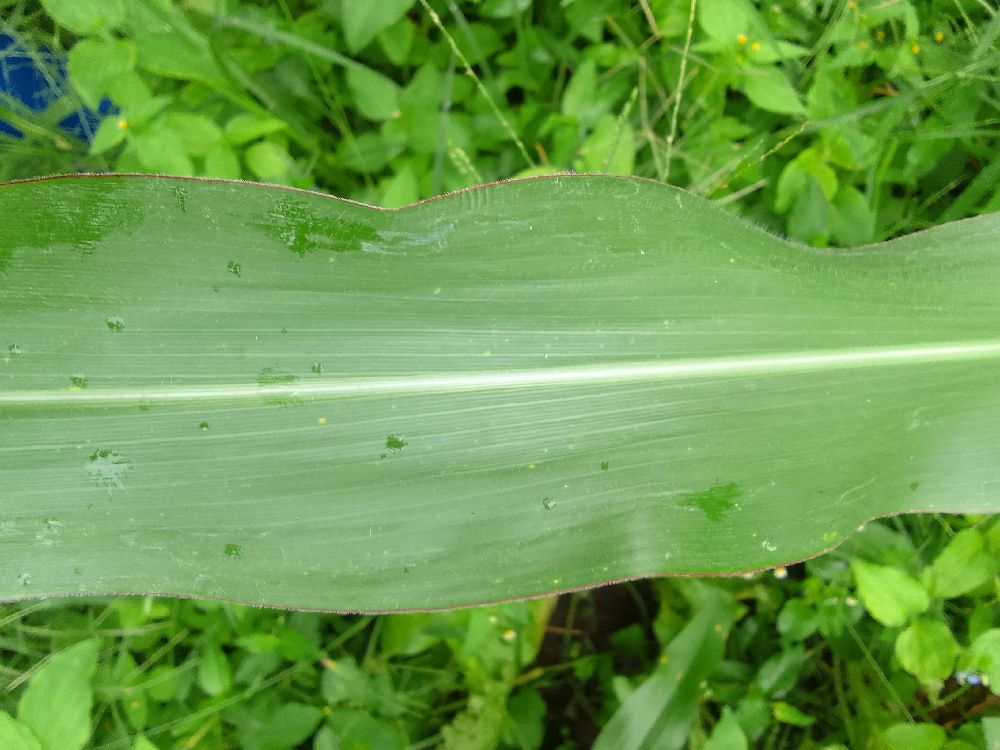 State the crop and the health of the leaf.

maize, healthy
